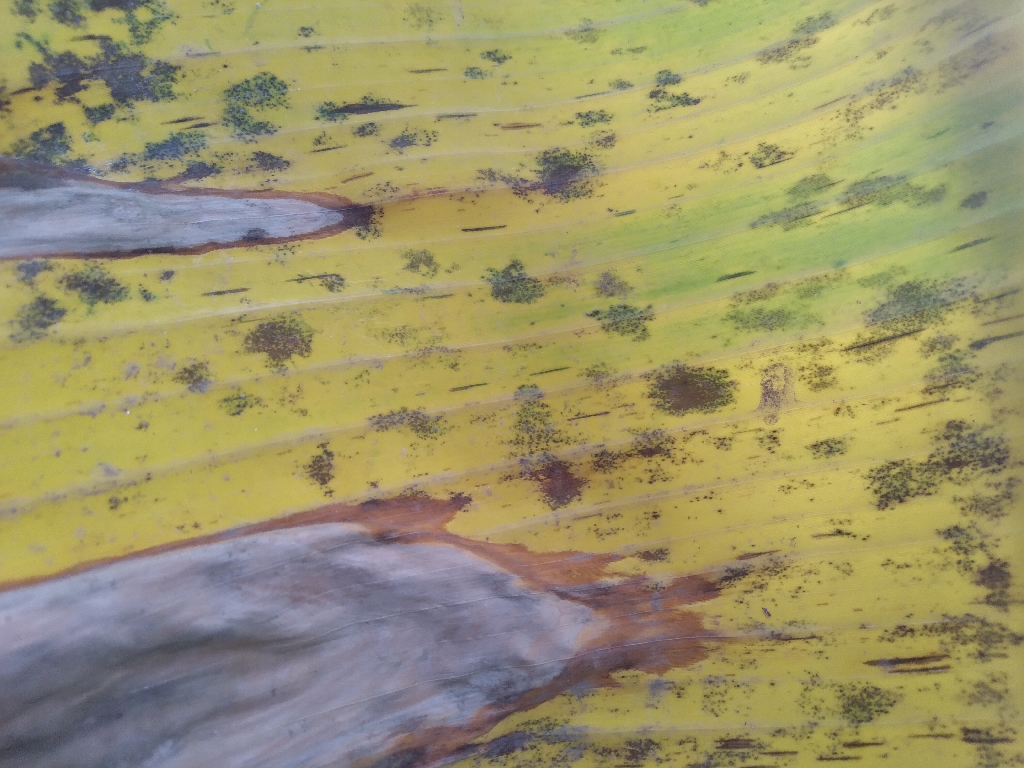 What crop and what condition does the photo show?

banana, black sigatoka
